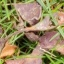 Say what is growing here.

grass
